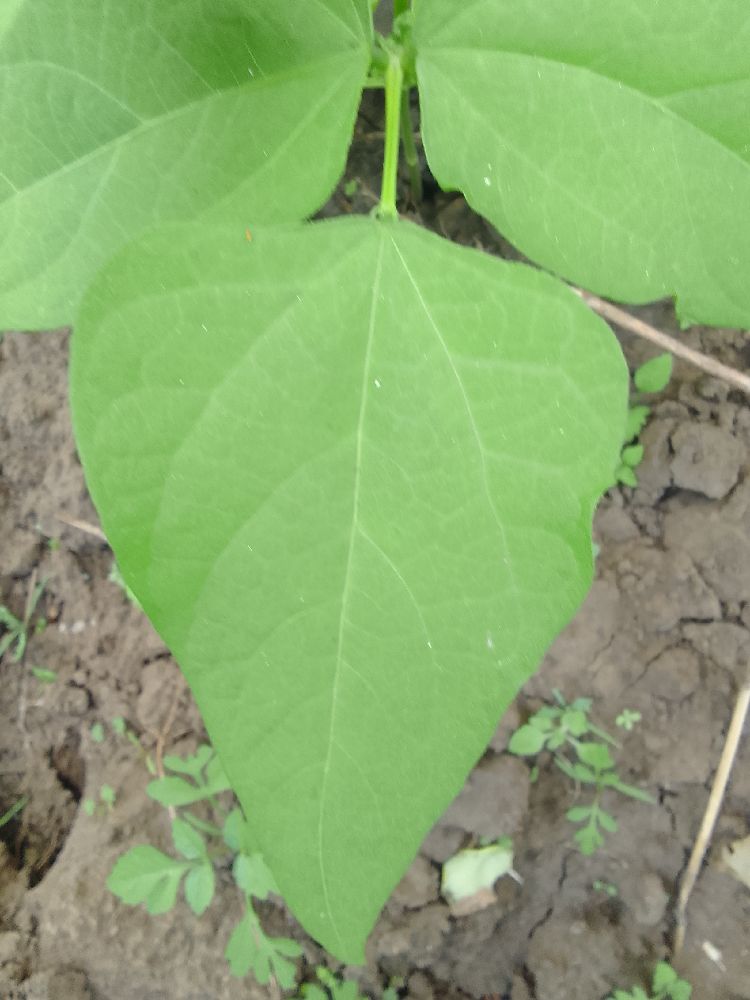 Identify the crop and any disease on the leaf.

common bean, healthy
